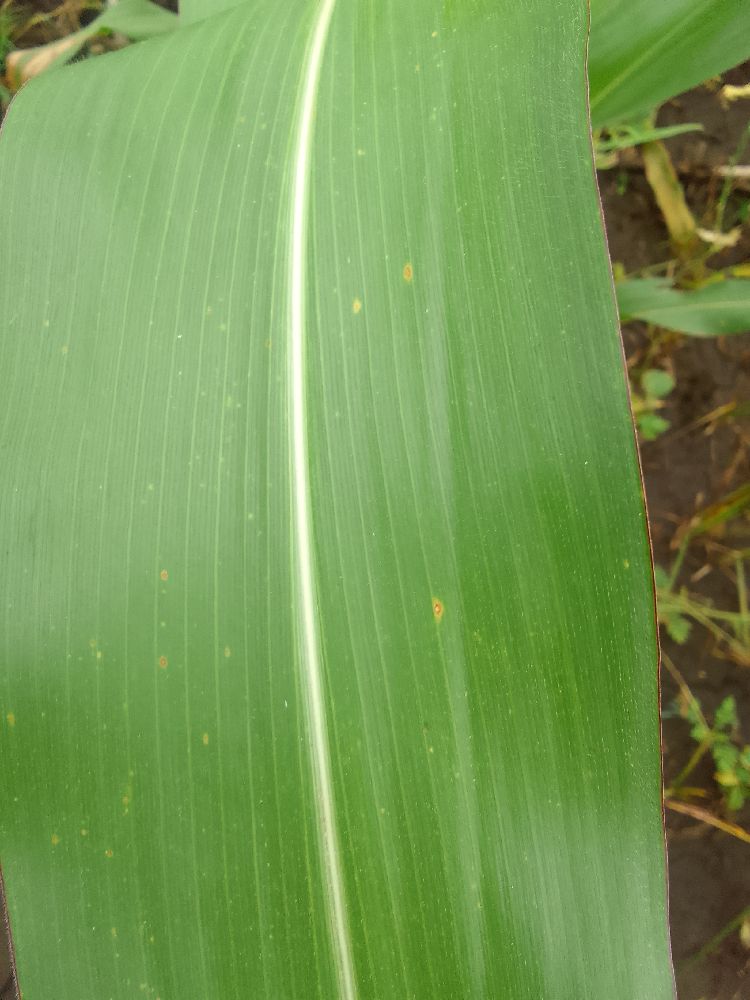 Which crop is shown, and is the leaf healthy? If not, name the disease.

maize, healthy
